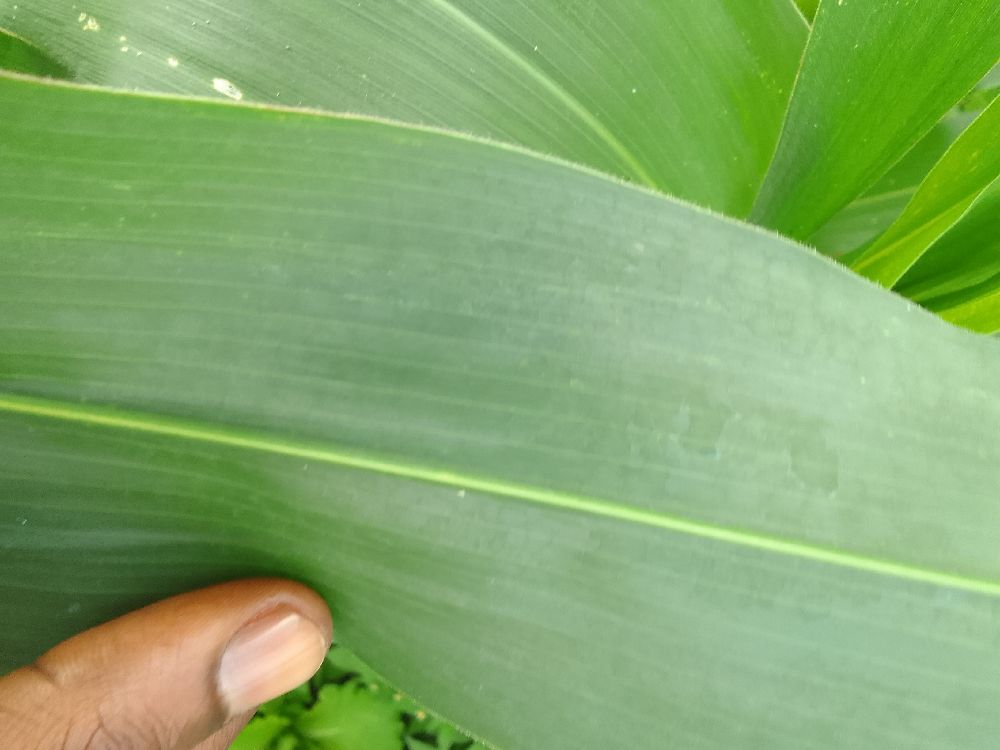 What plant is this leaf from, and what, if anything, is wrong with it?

maize, healthy
